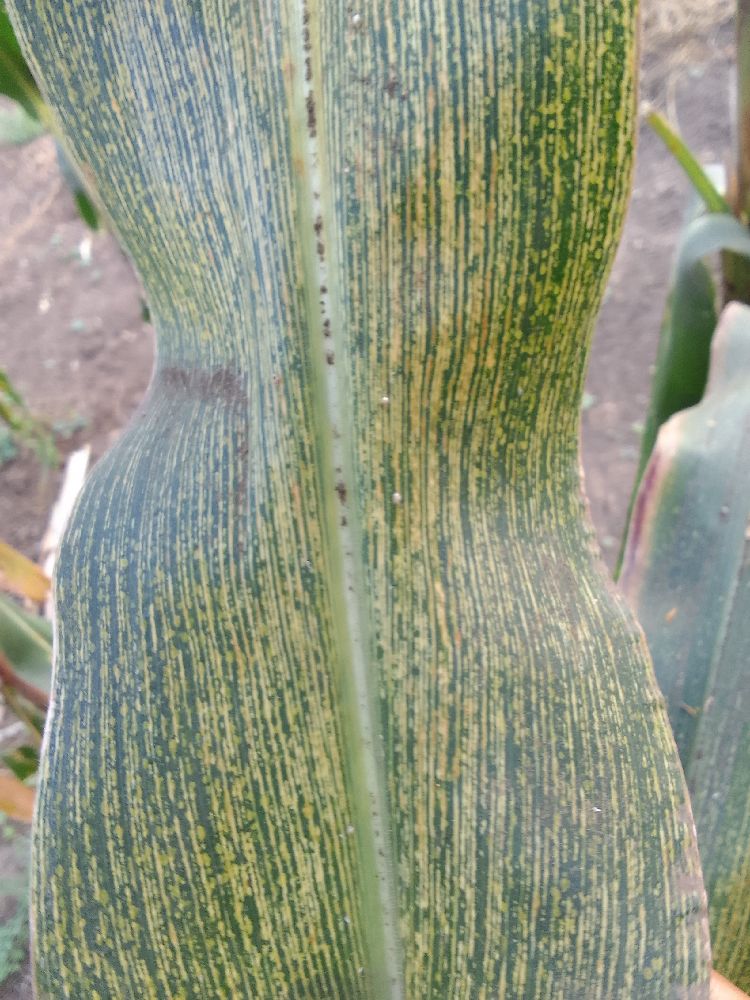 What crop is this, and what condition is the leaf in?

maize, maize streak virus
